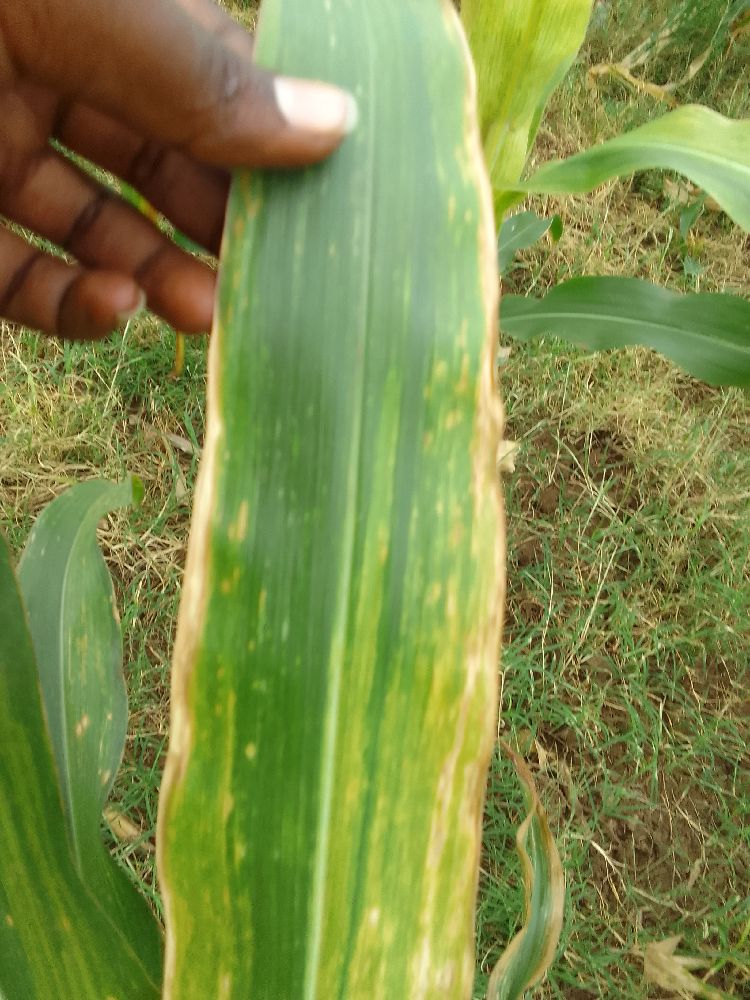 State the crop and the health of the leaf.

maize, maize lethal necrosis
